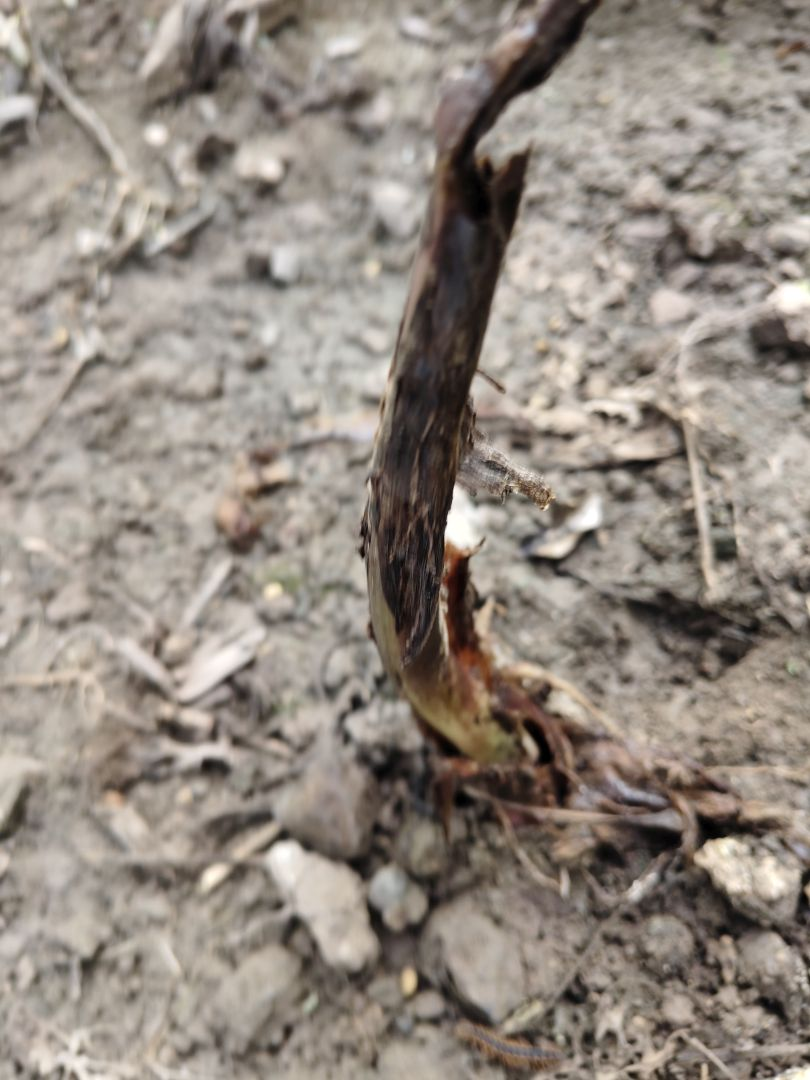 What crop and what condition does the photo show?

taro, root rot
